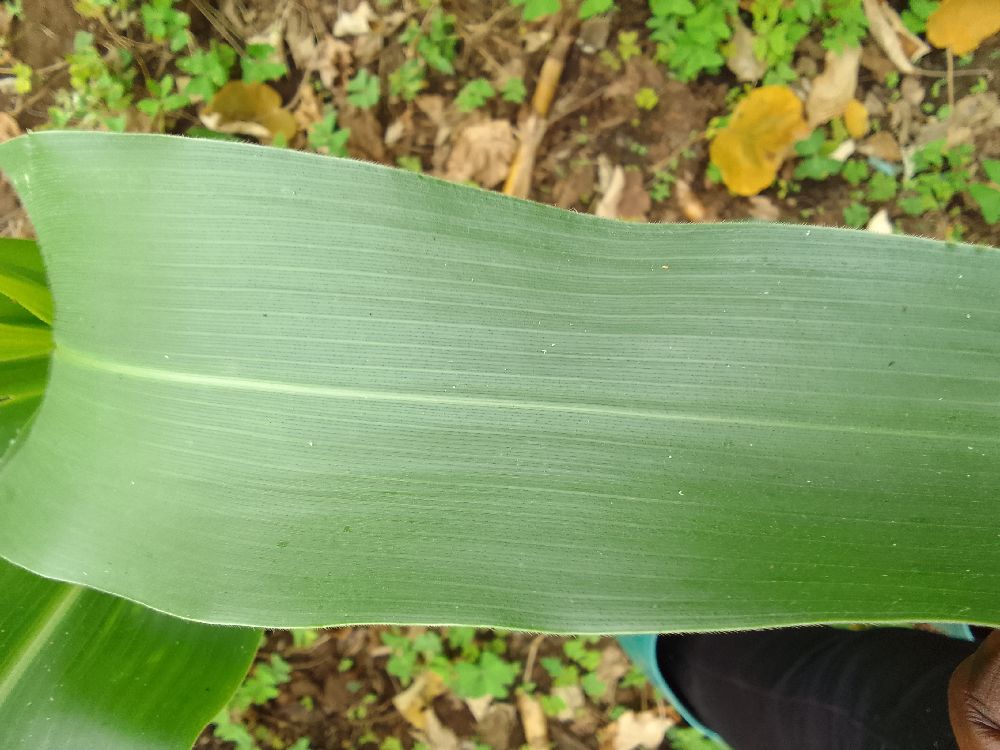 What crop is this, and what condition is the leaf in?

maize, healthy
